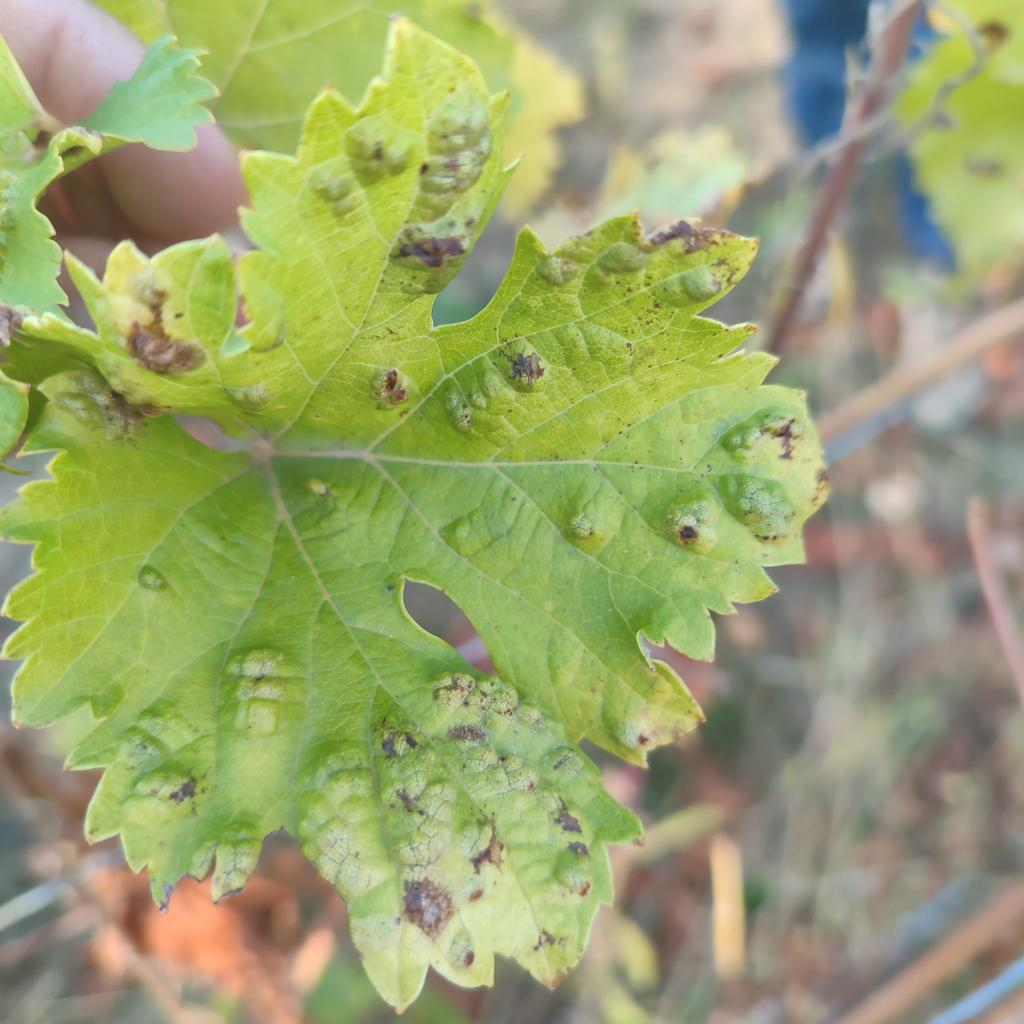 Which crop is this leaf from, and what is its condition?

grapevine, erineum mite
